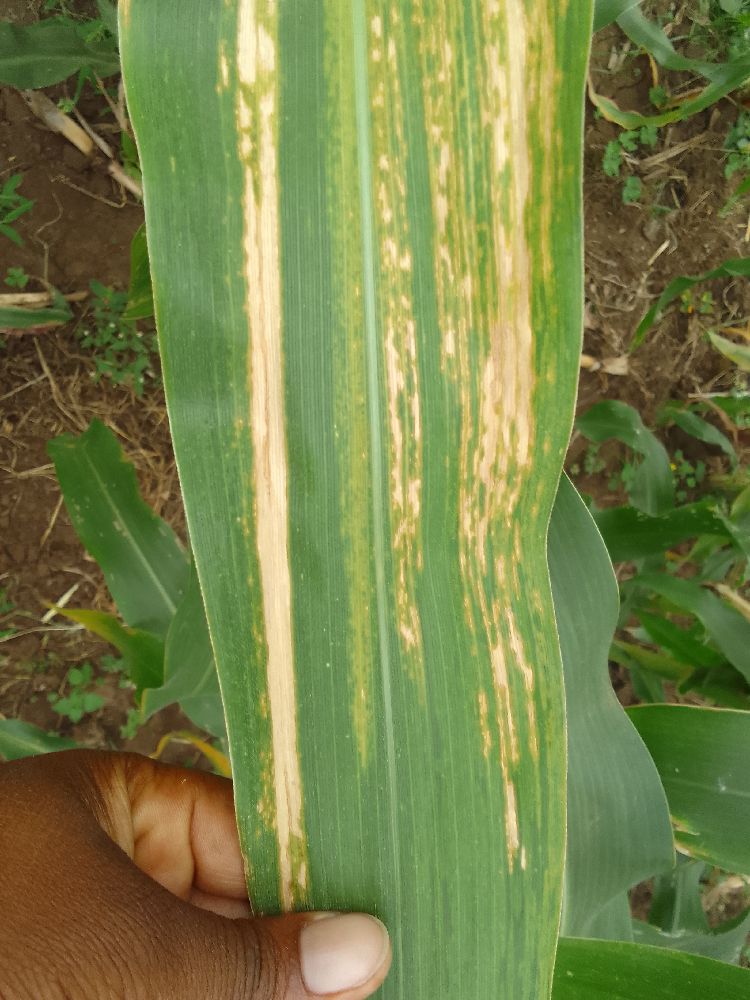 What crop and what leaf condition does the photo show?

maize, maize lethal necrosis
